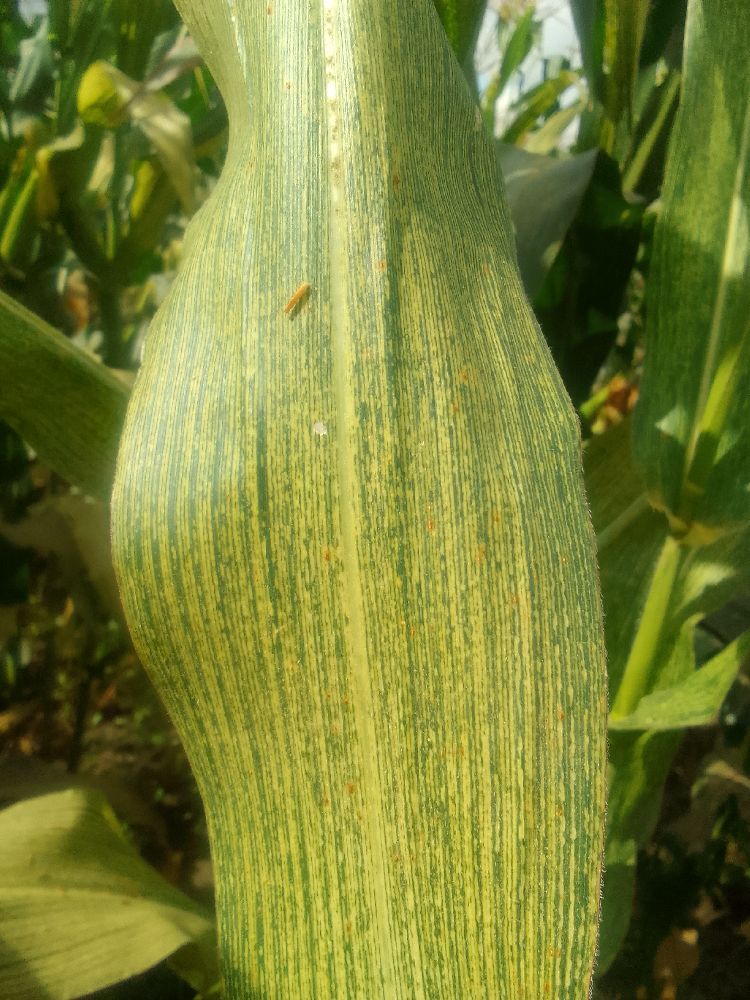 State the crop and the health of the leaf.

maize, maize streak virus
